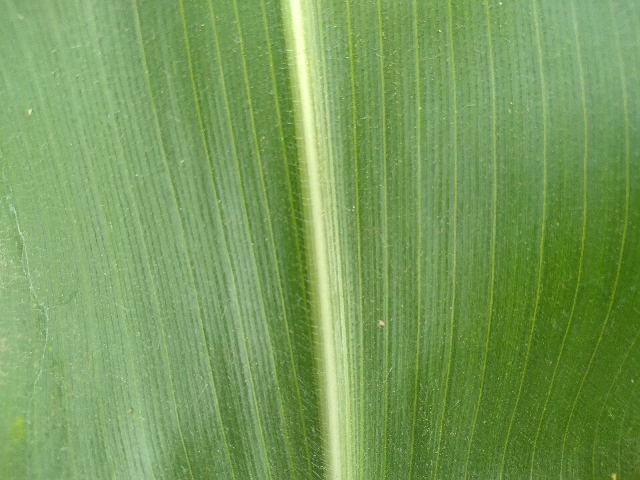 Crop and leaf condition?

maize, healthy
